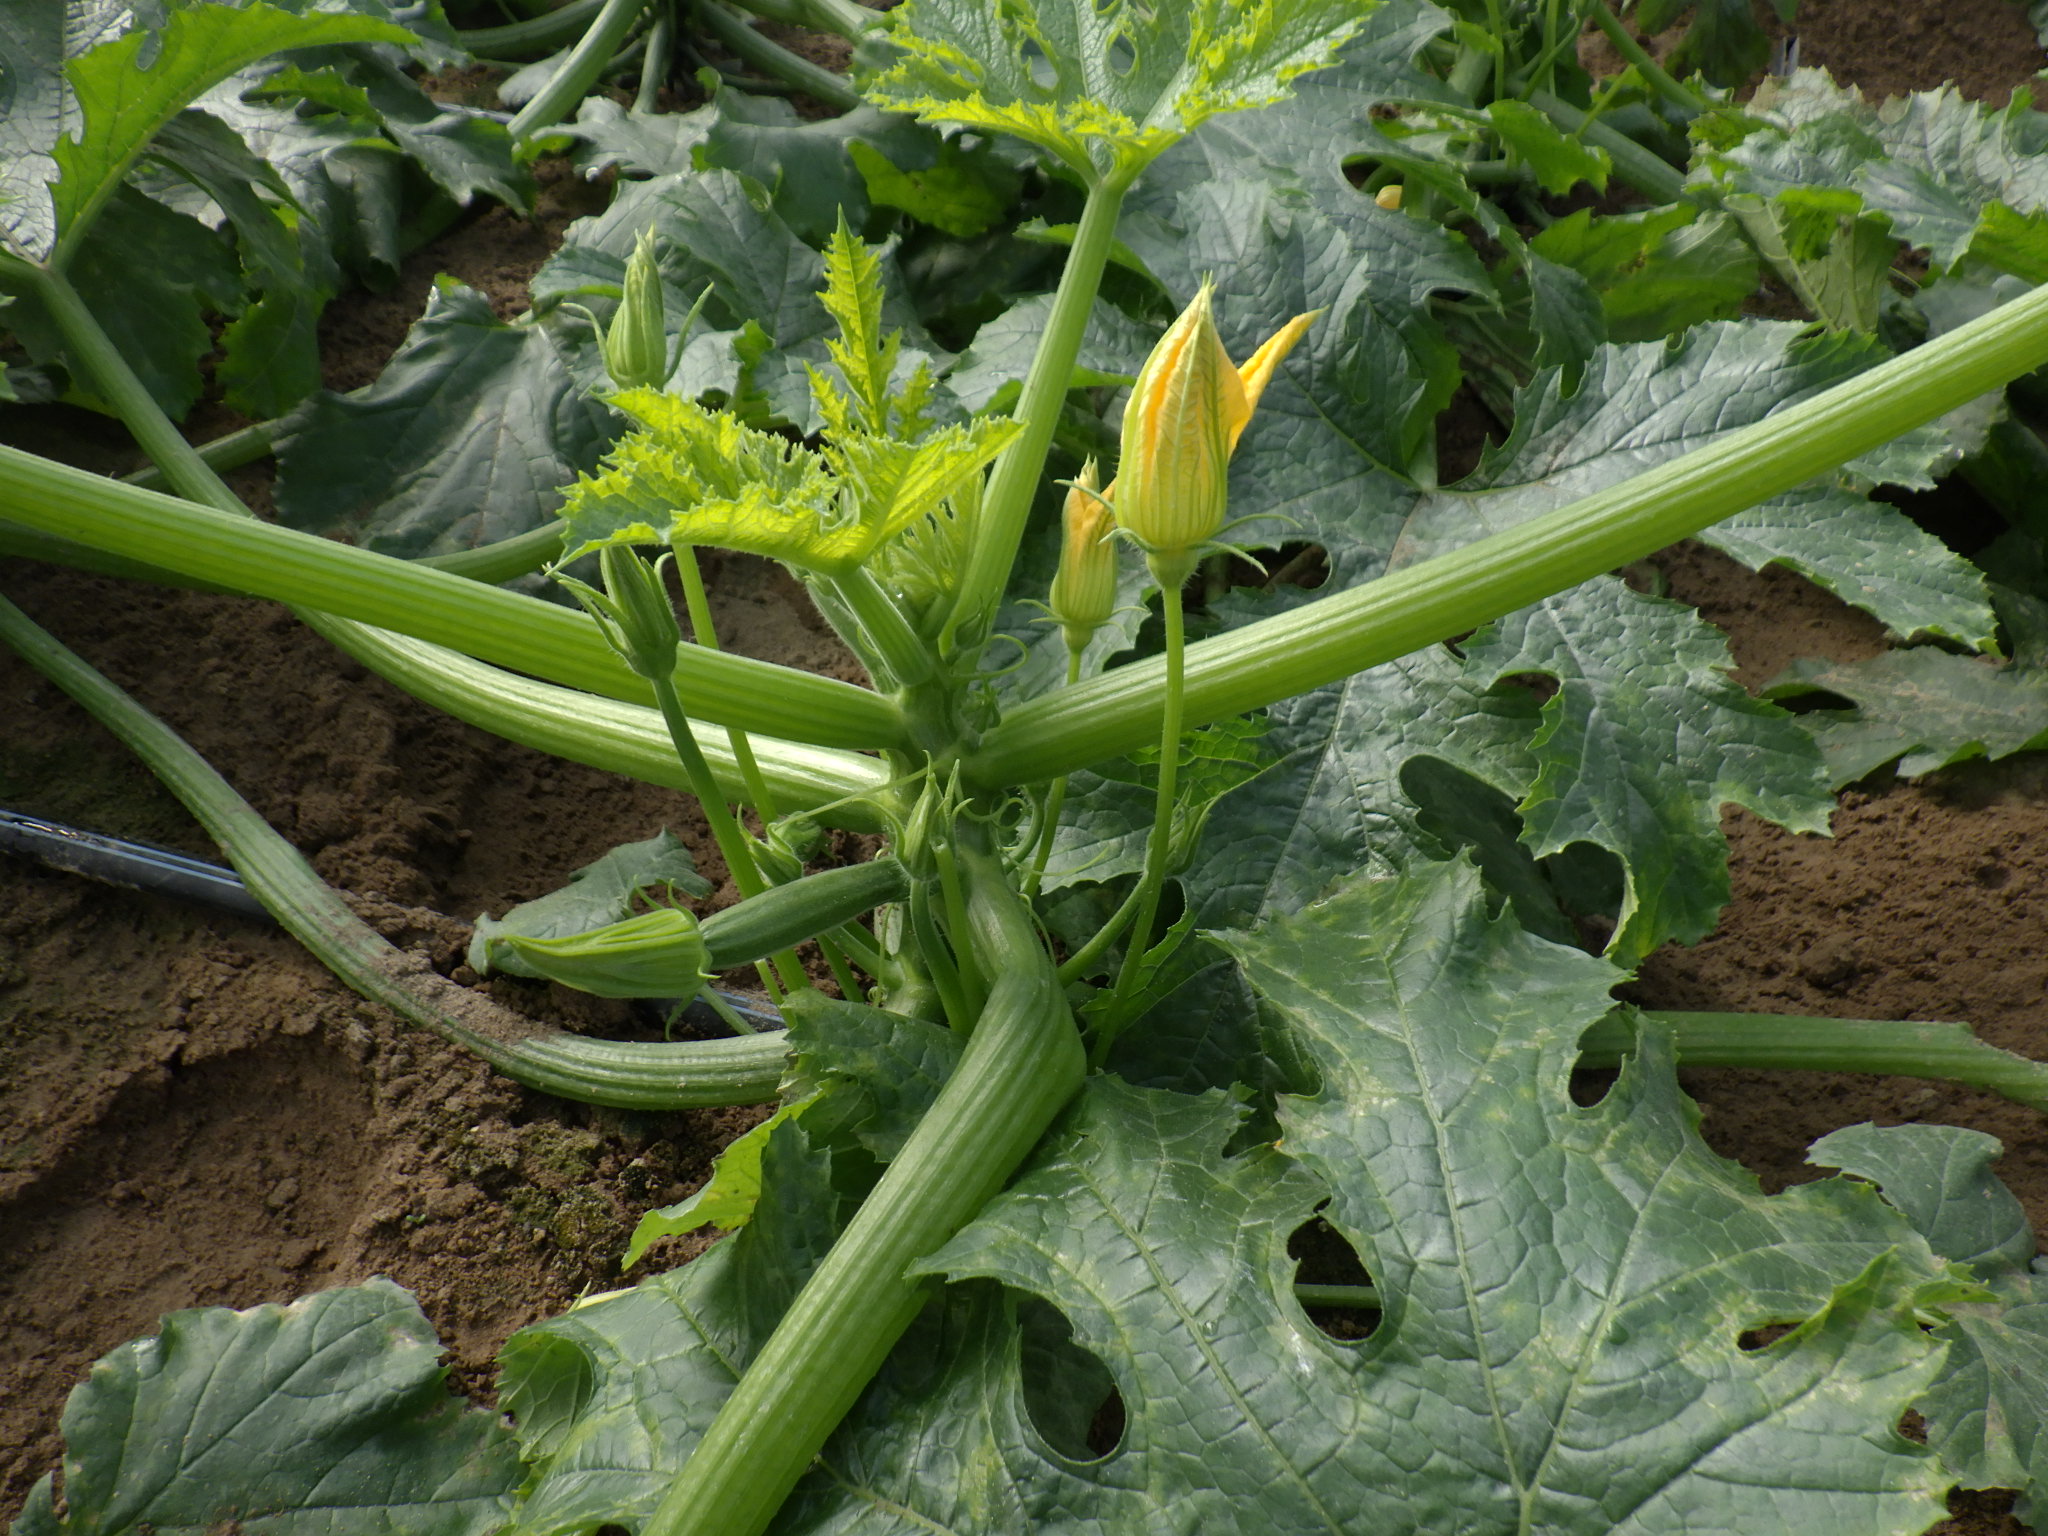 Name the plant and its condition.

zucchini, healthy
